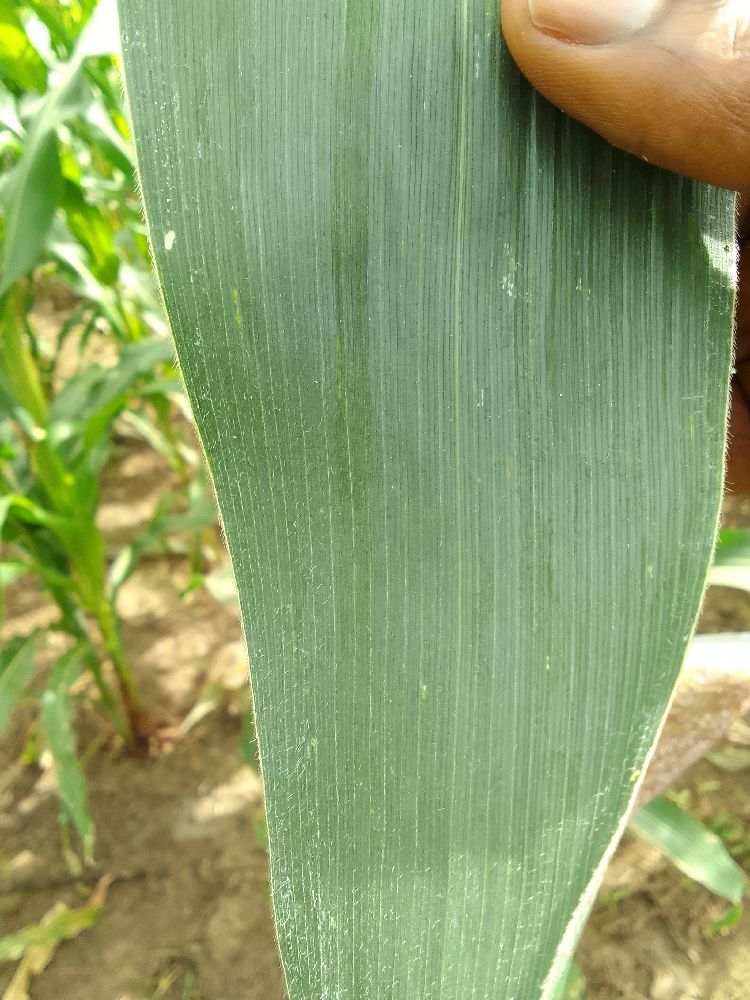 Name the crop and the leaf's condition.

maize, healthy
